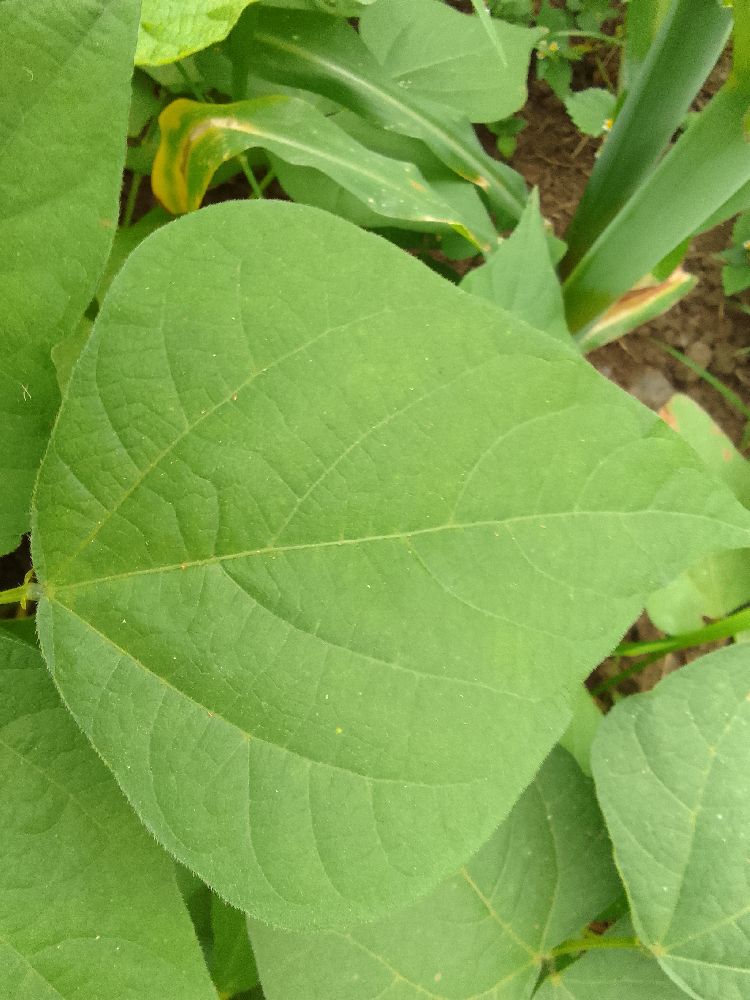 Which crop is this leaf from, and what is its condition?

common bean, healthy
